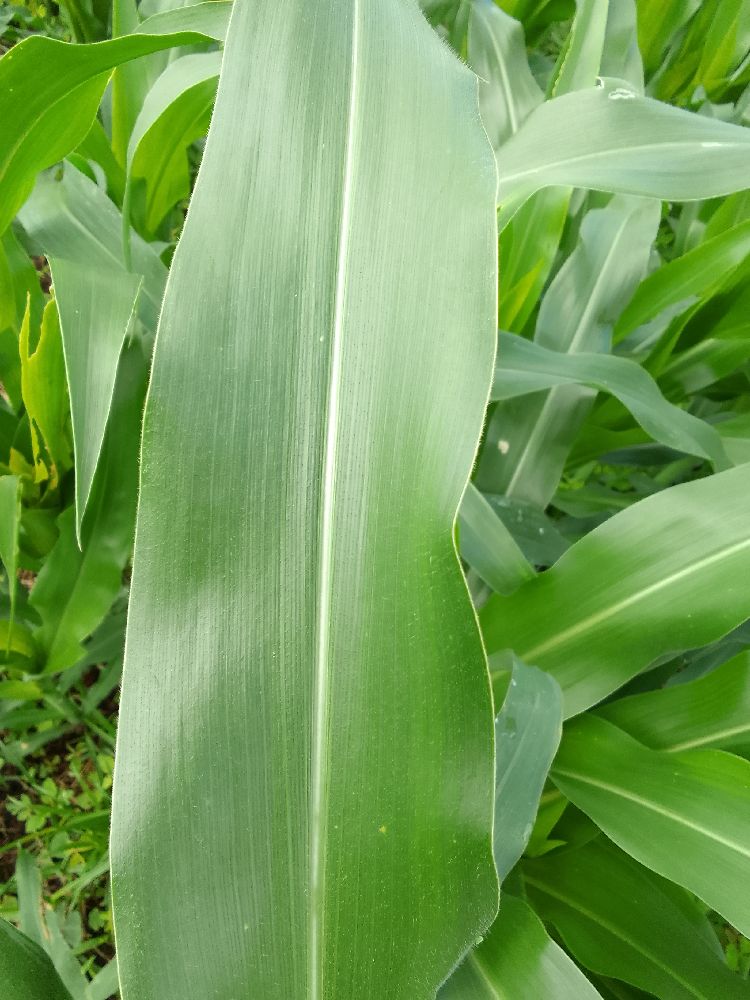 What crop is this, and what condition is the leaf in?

maize, healthy
